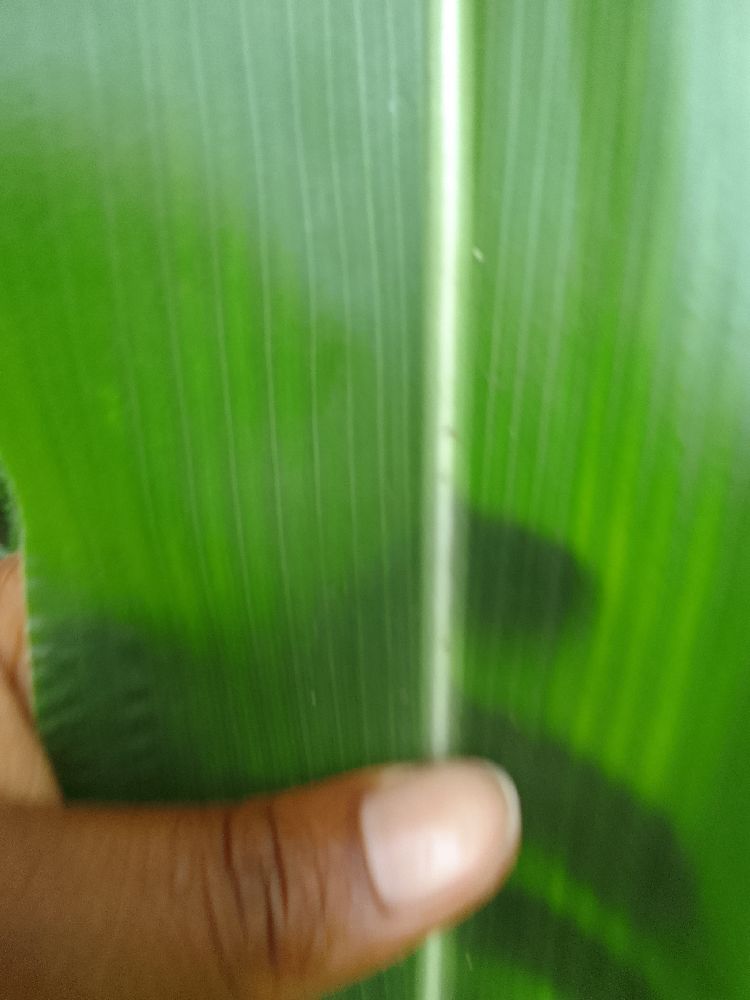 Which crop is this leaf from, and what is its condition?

maize, healthy
